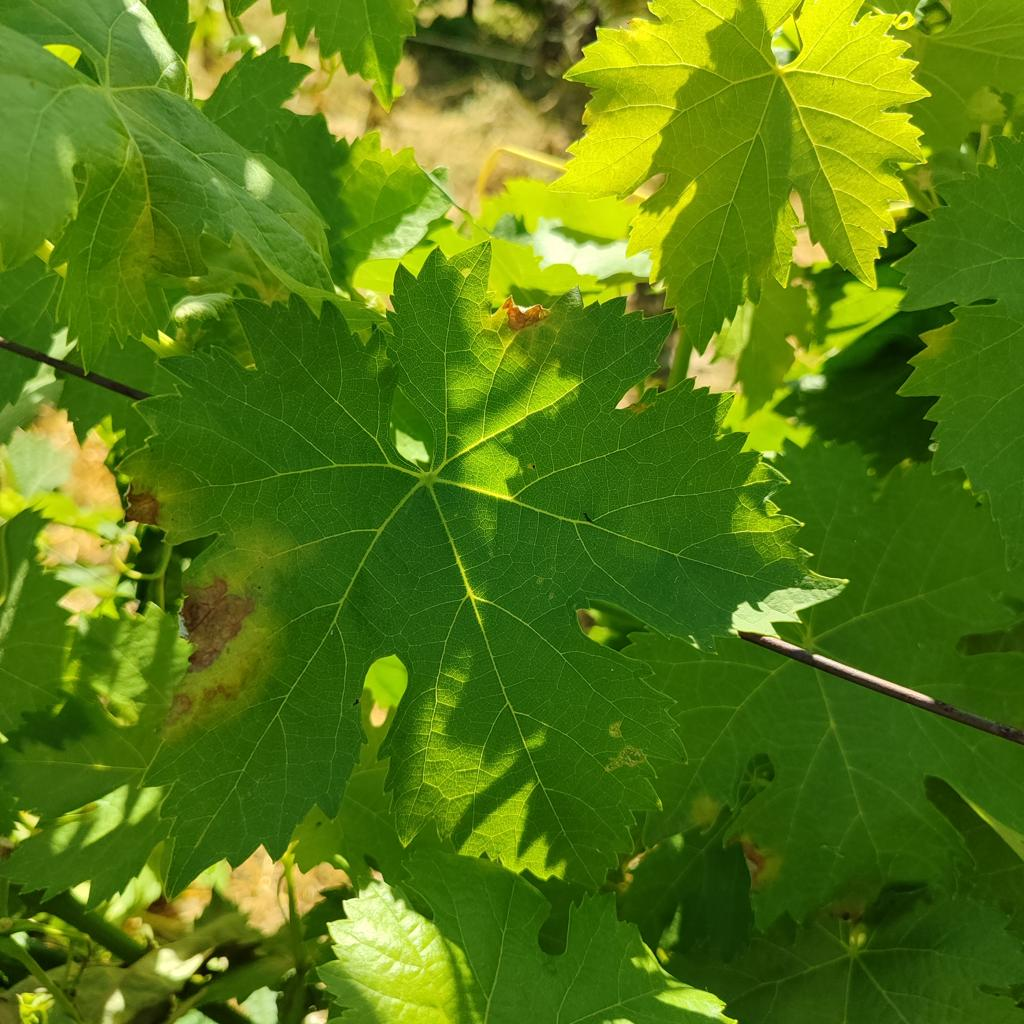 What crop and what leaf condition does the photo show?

grapevine, downy mildew
